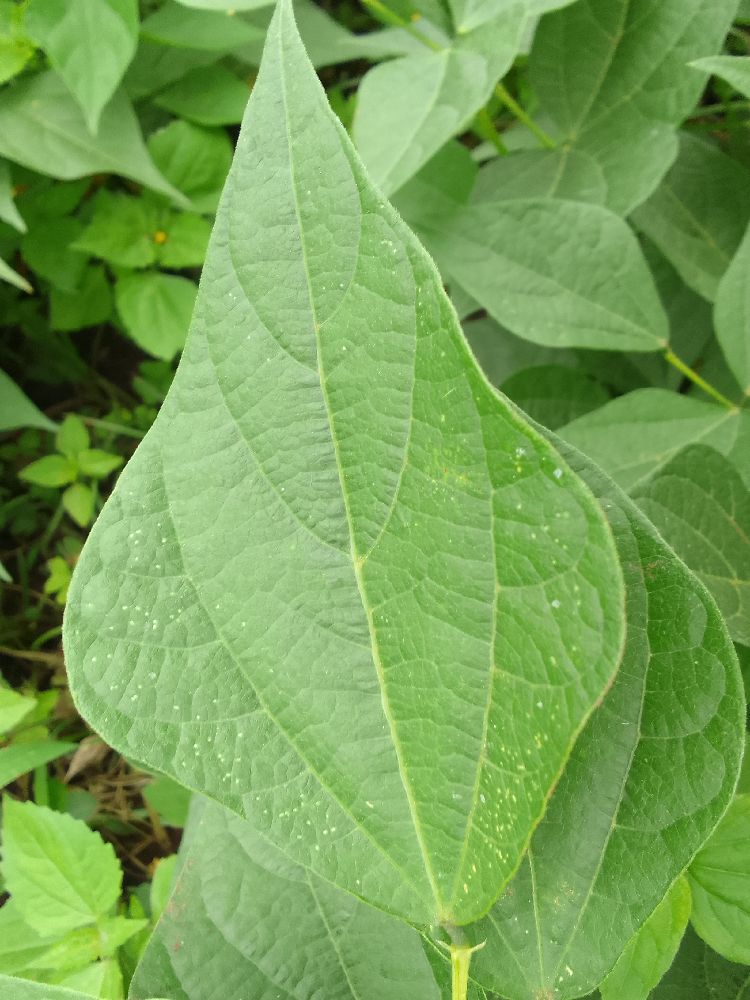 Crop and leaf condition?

common bean, healthy
